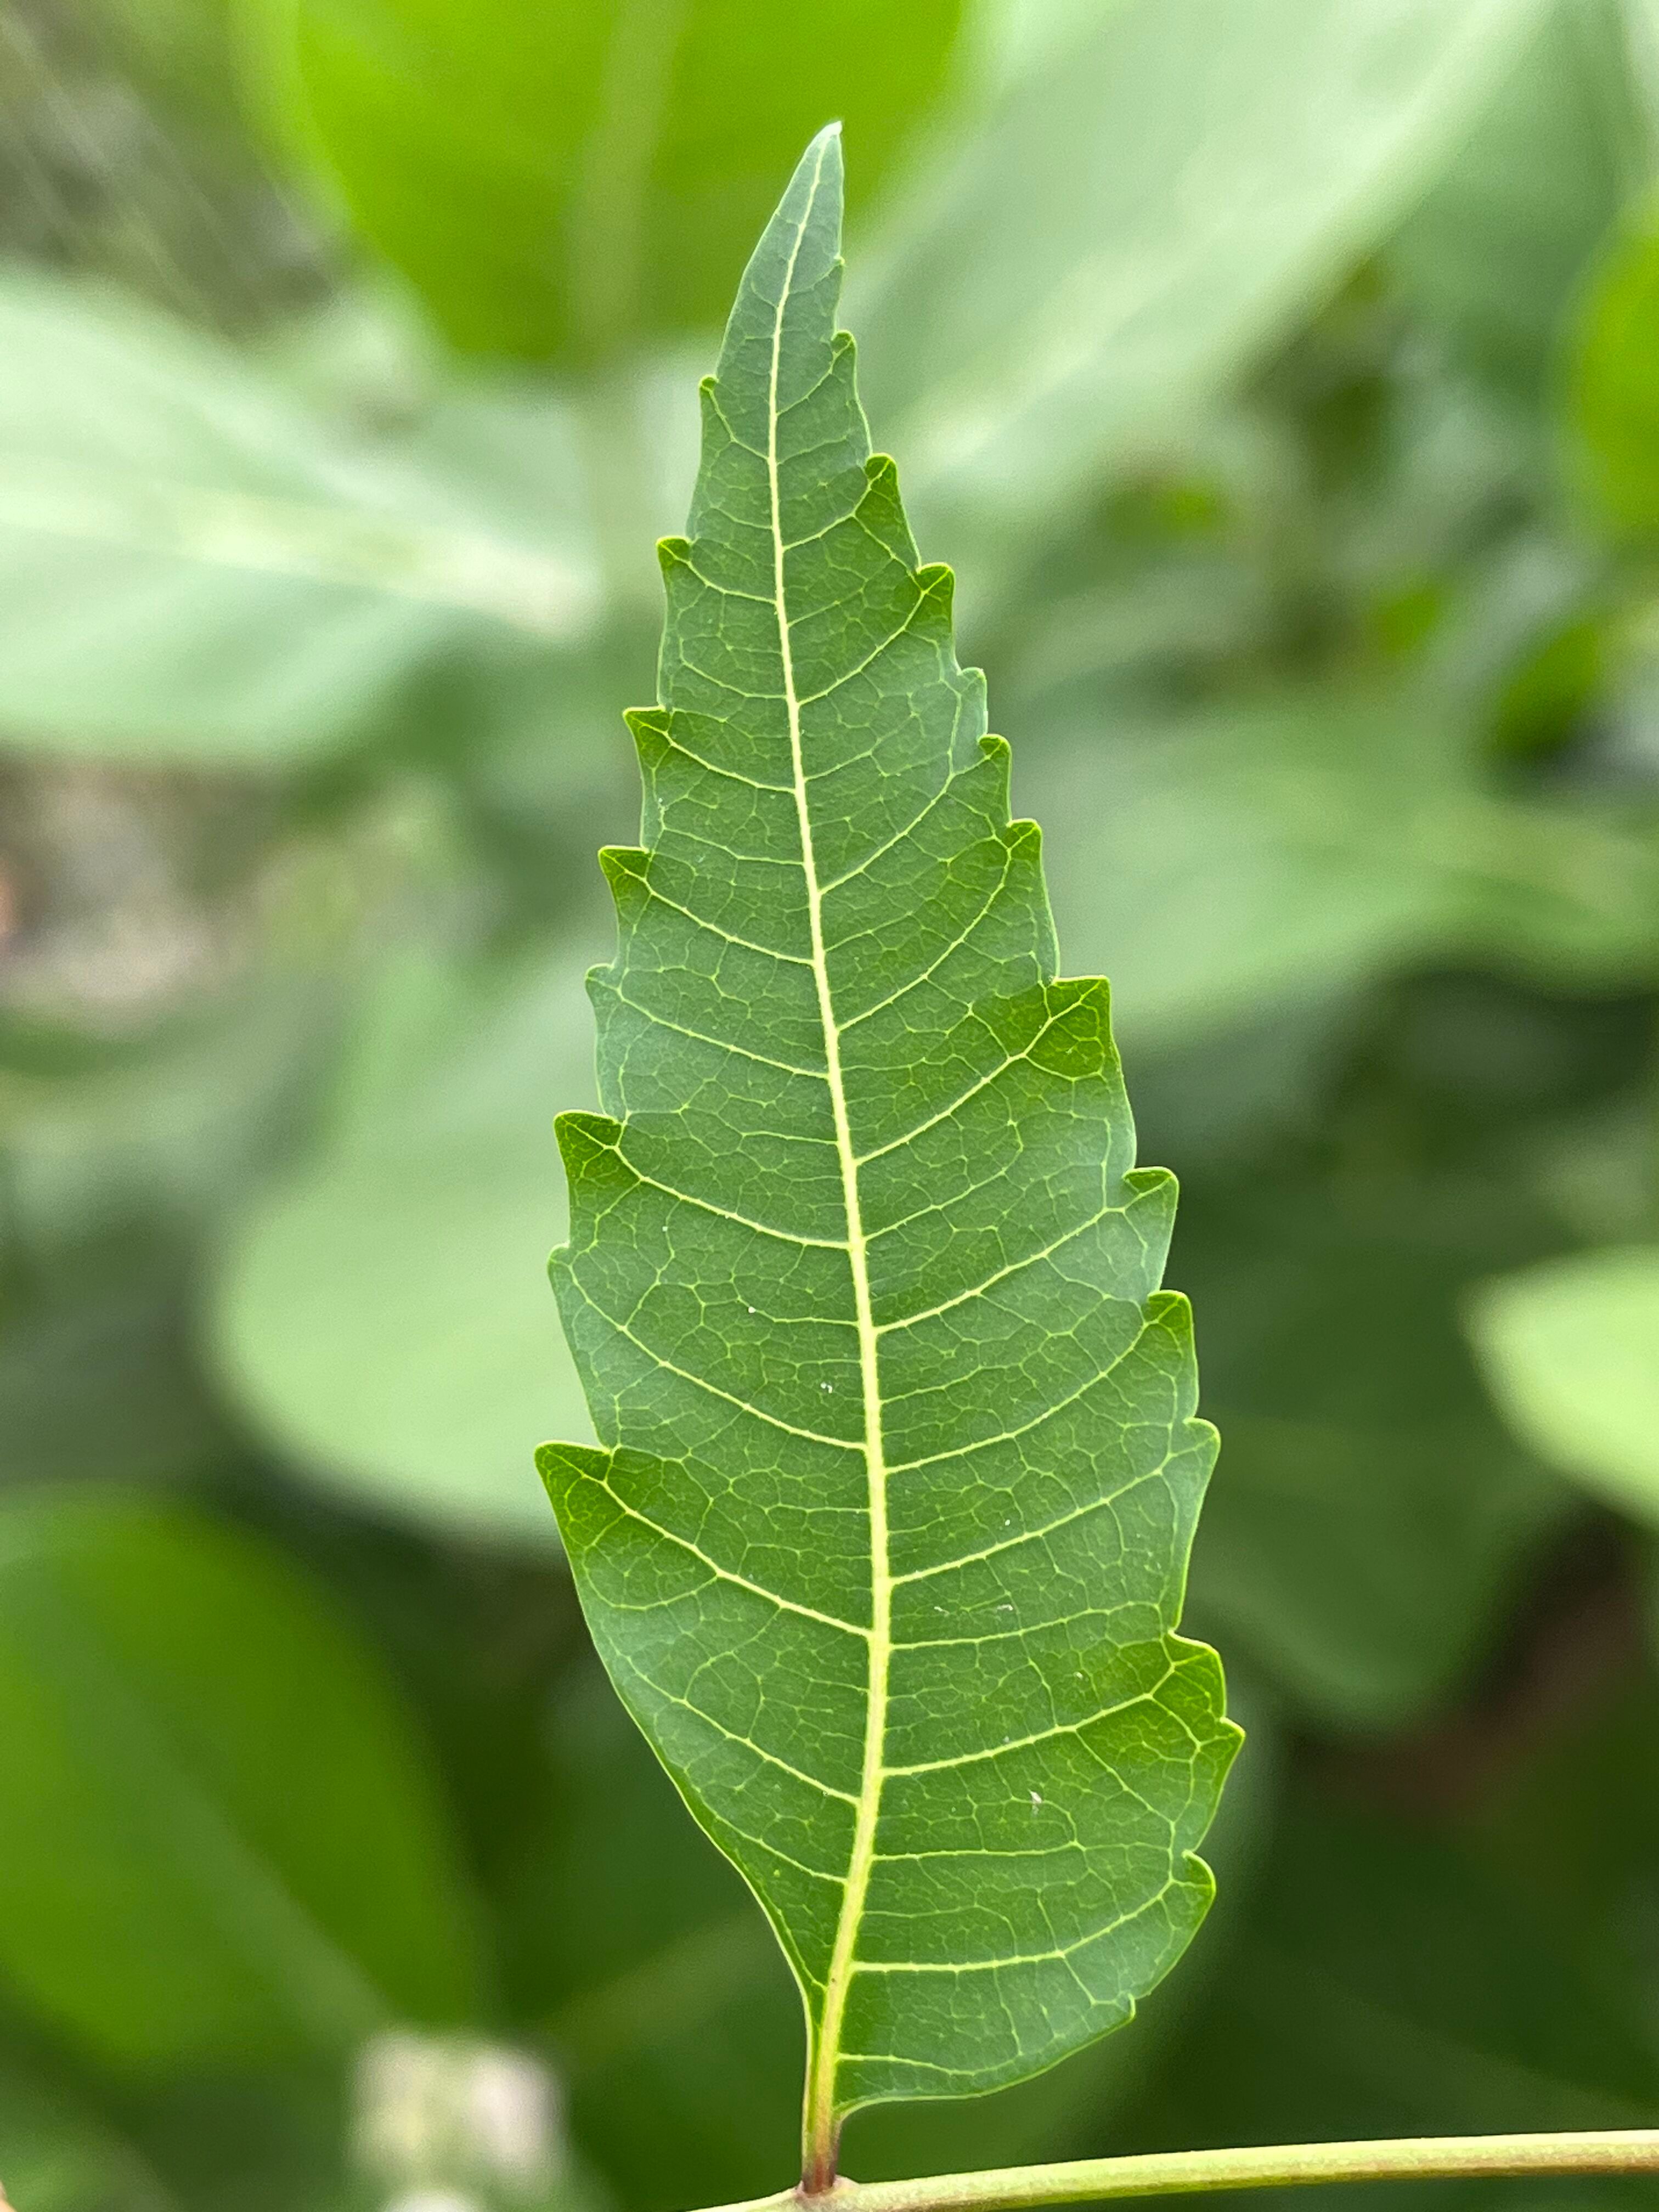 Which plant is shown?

neem
